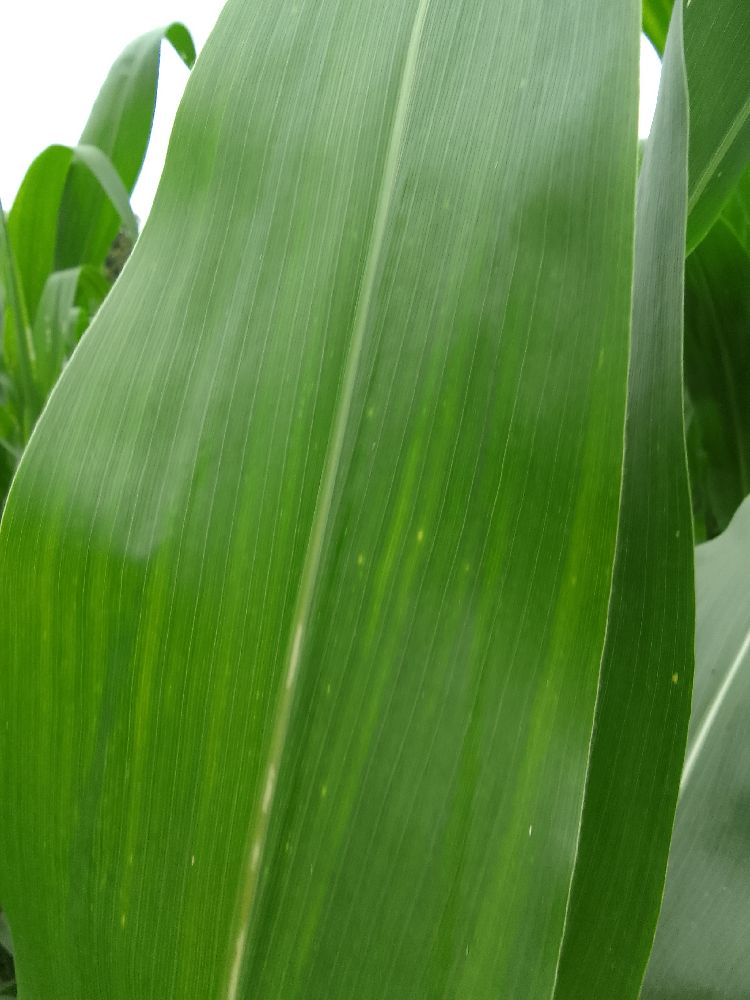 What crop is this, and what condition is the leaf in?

maize, healthy
